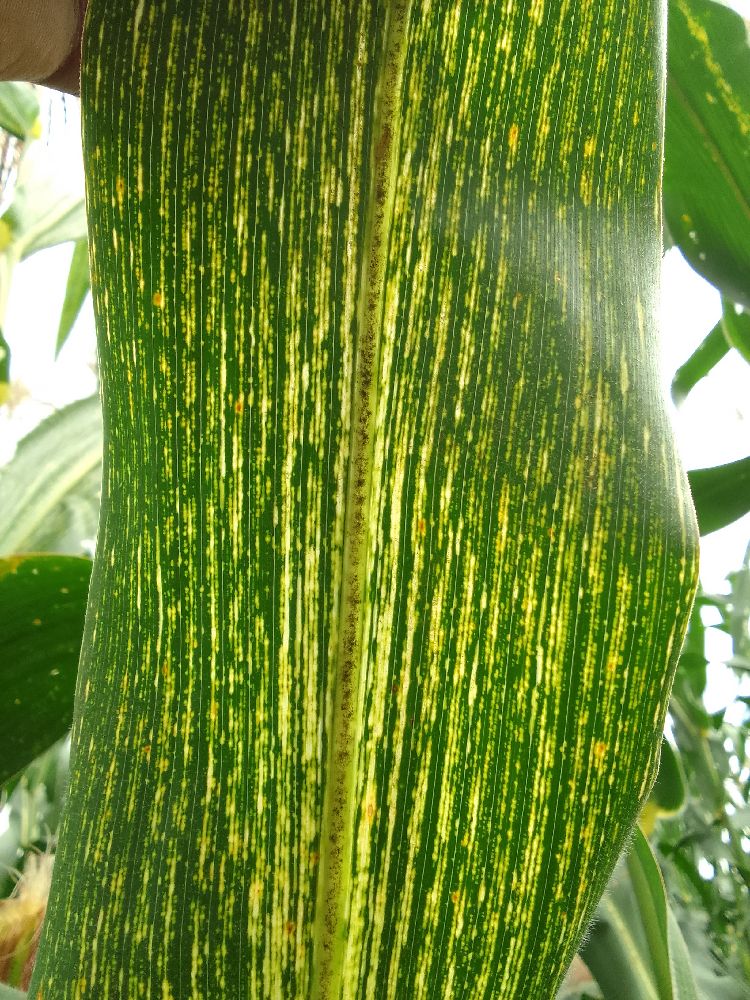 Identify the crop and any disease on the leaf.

maize, maize streak virus
